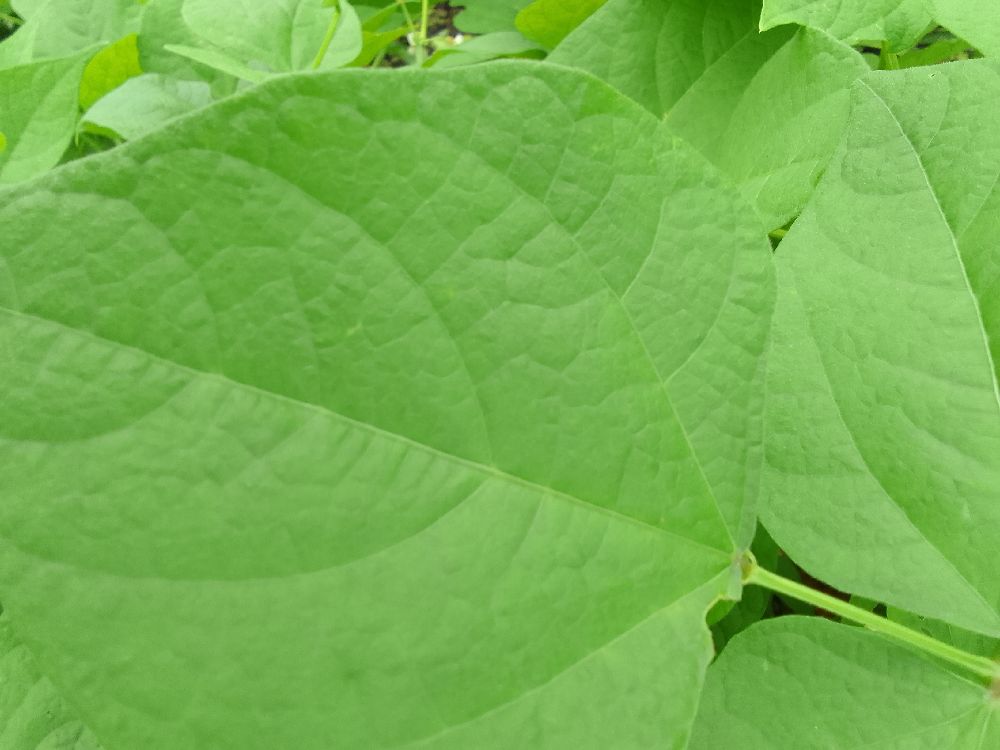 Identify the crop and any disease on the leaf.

common bean, healthy
